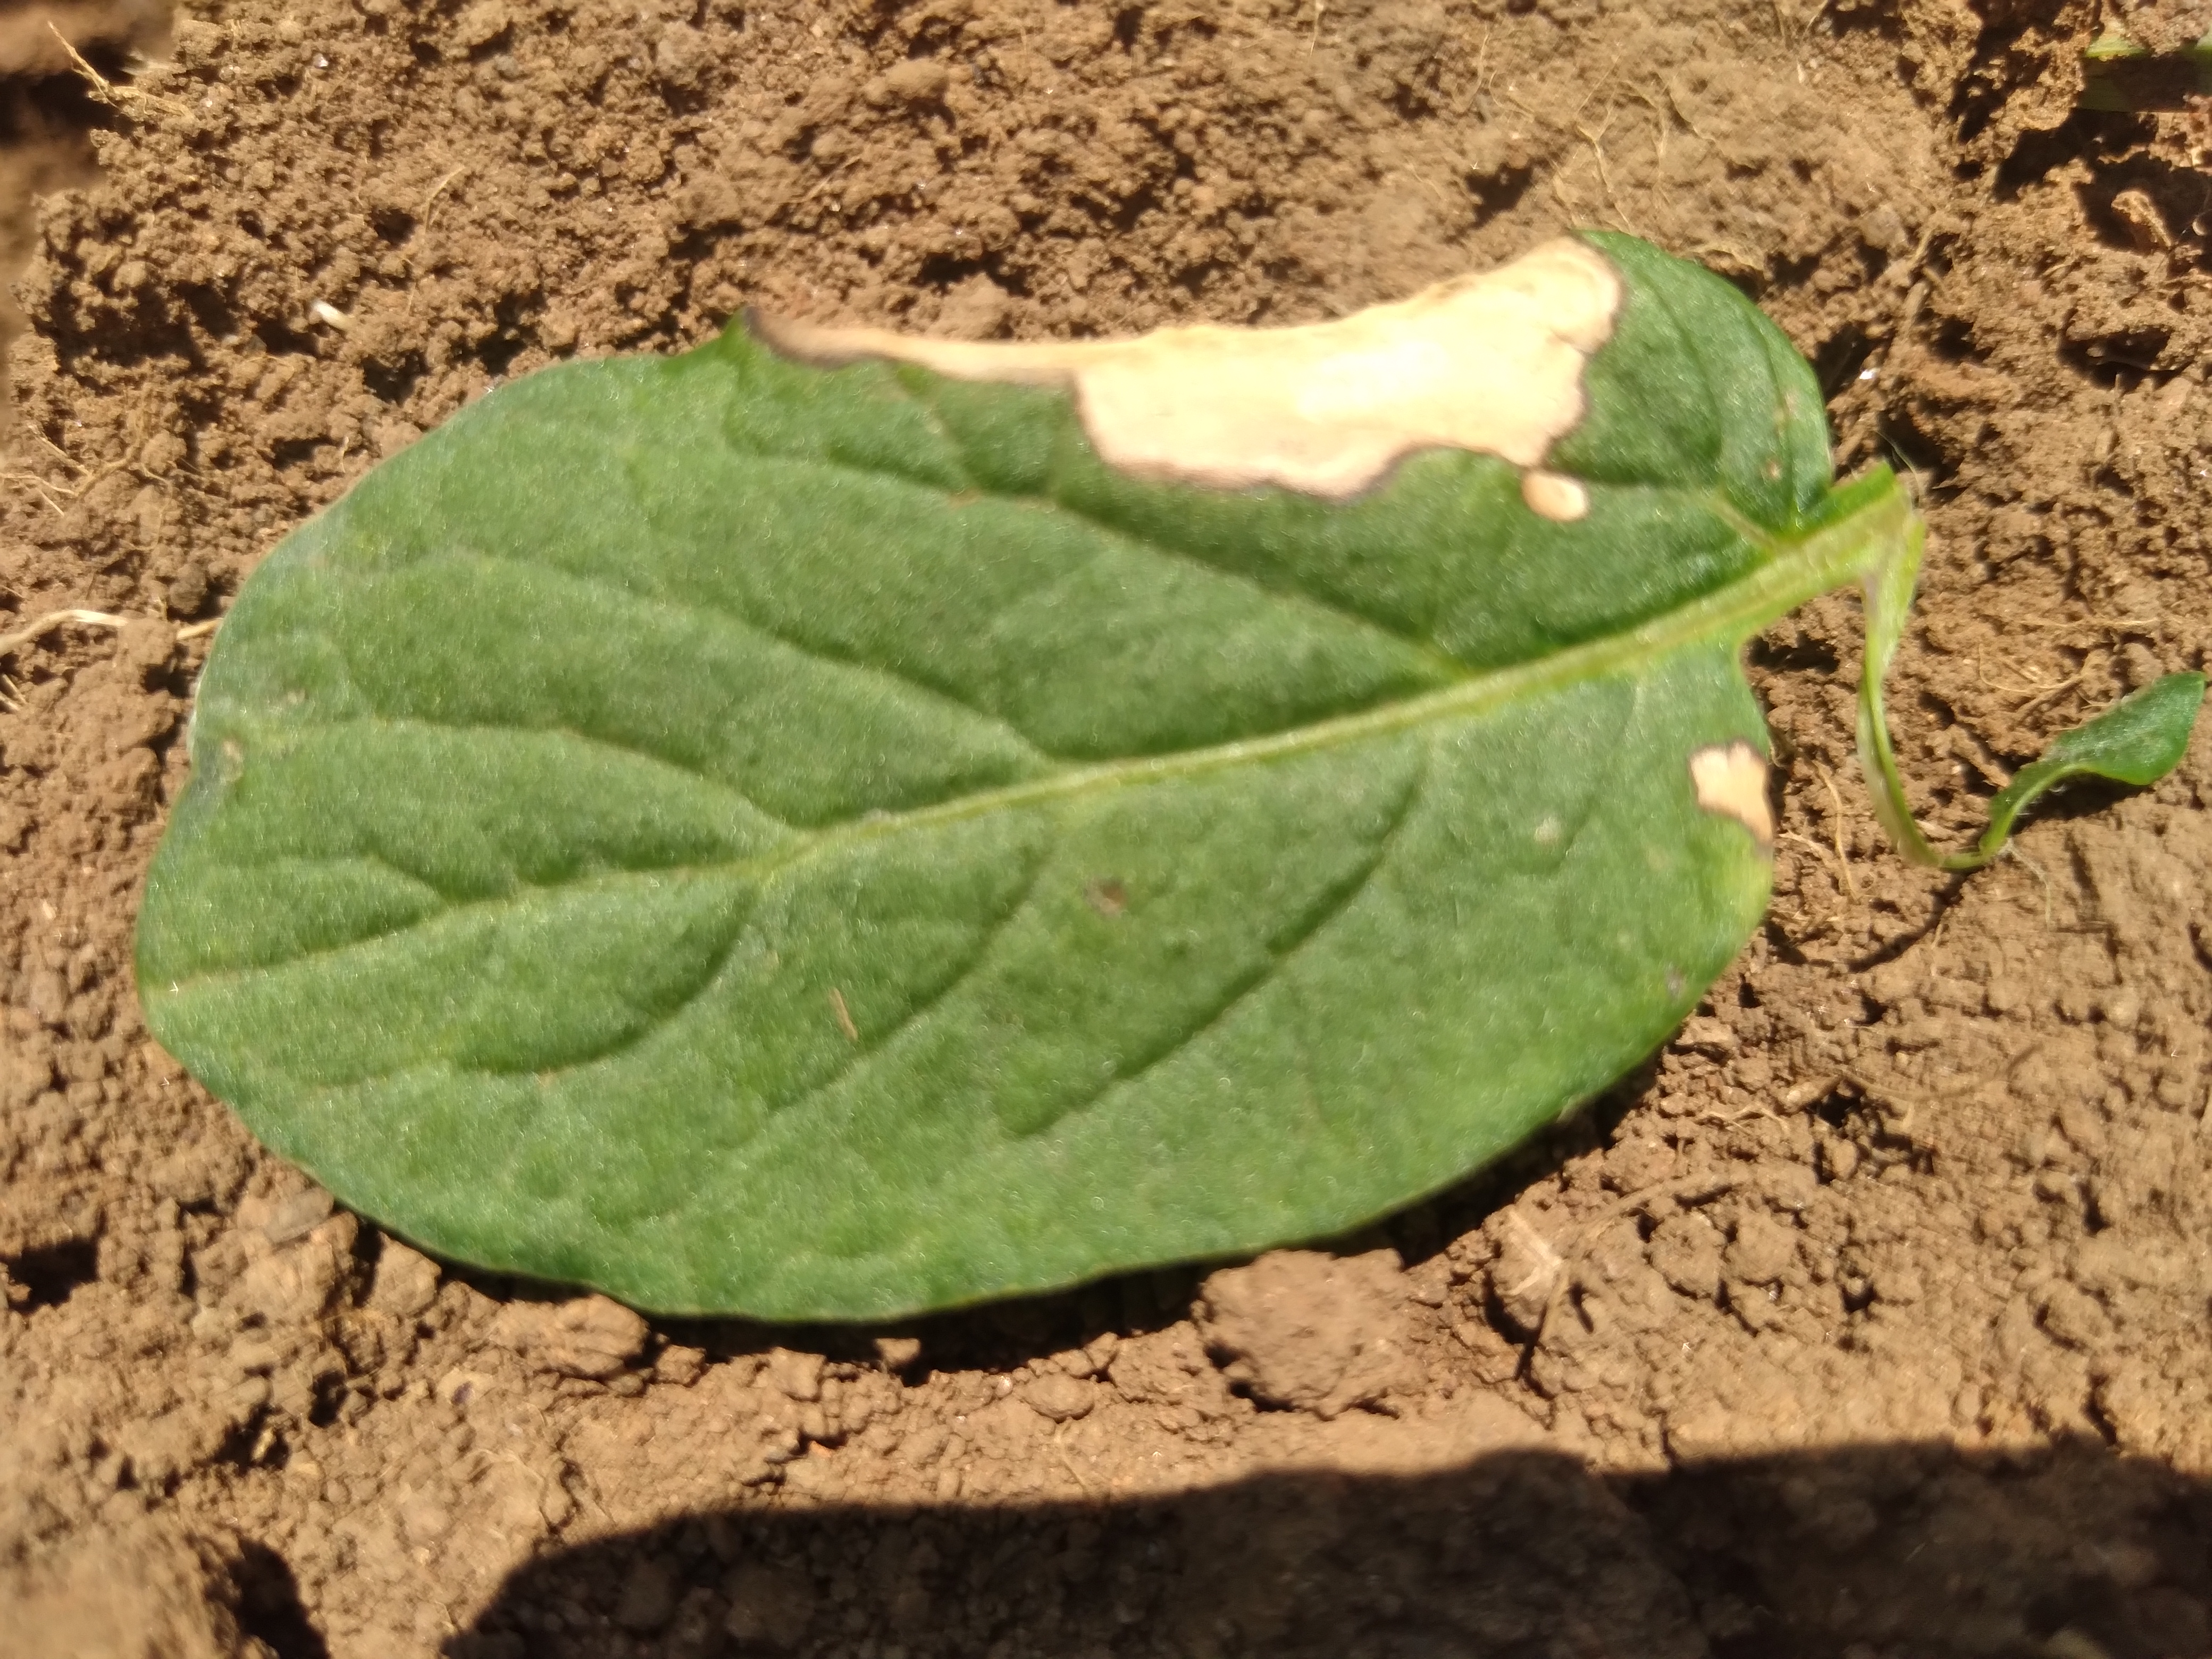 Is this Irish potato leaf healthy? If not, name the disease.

early blight
